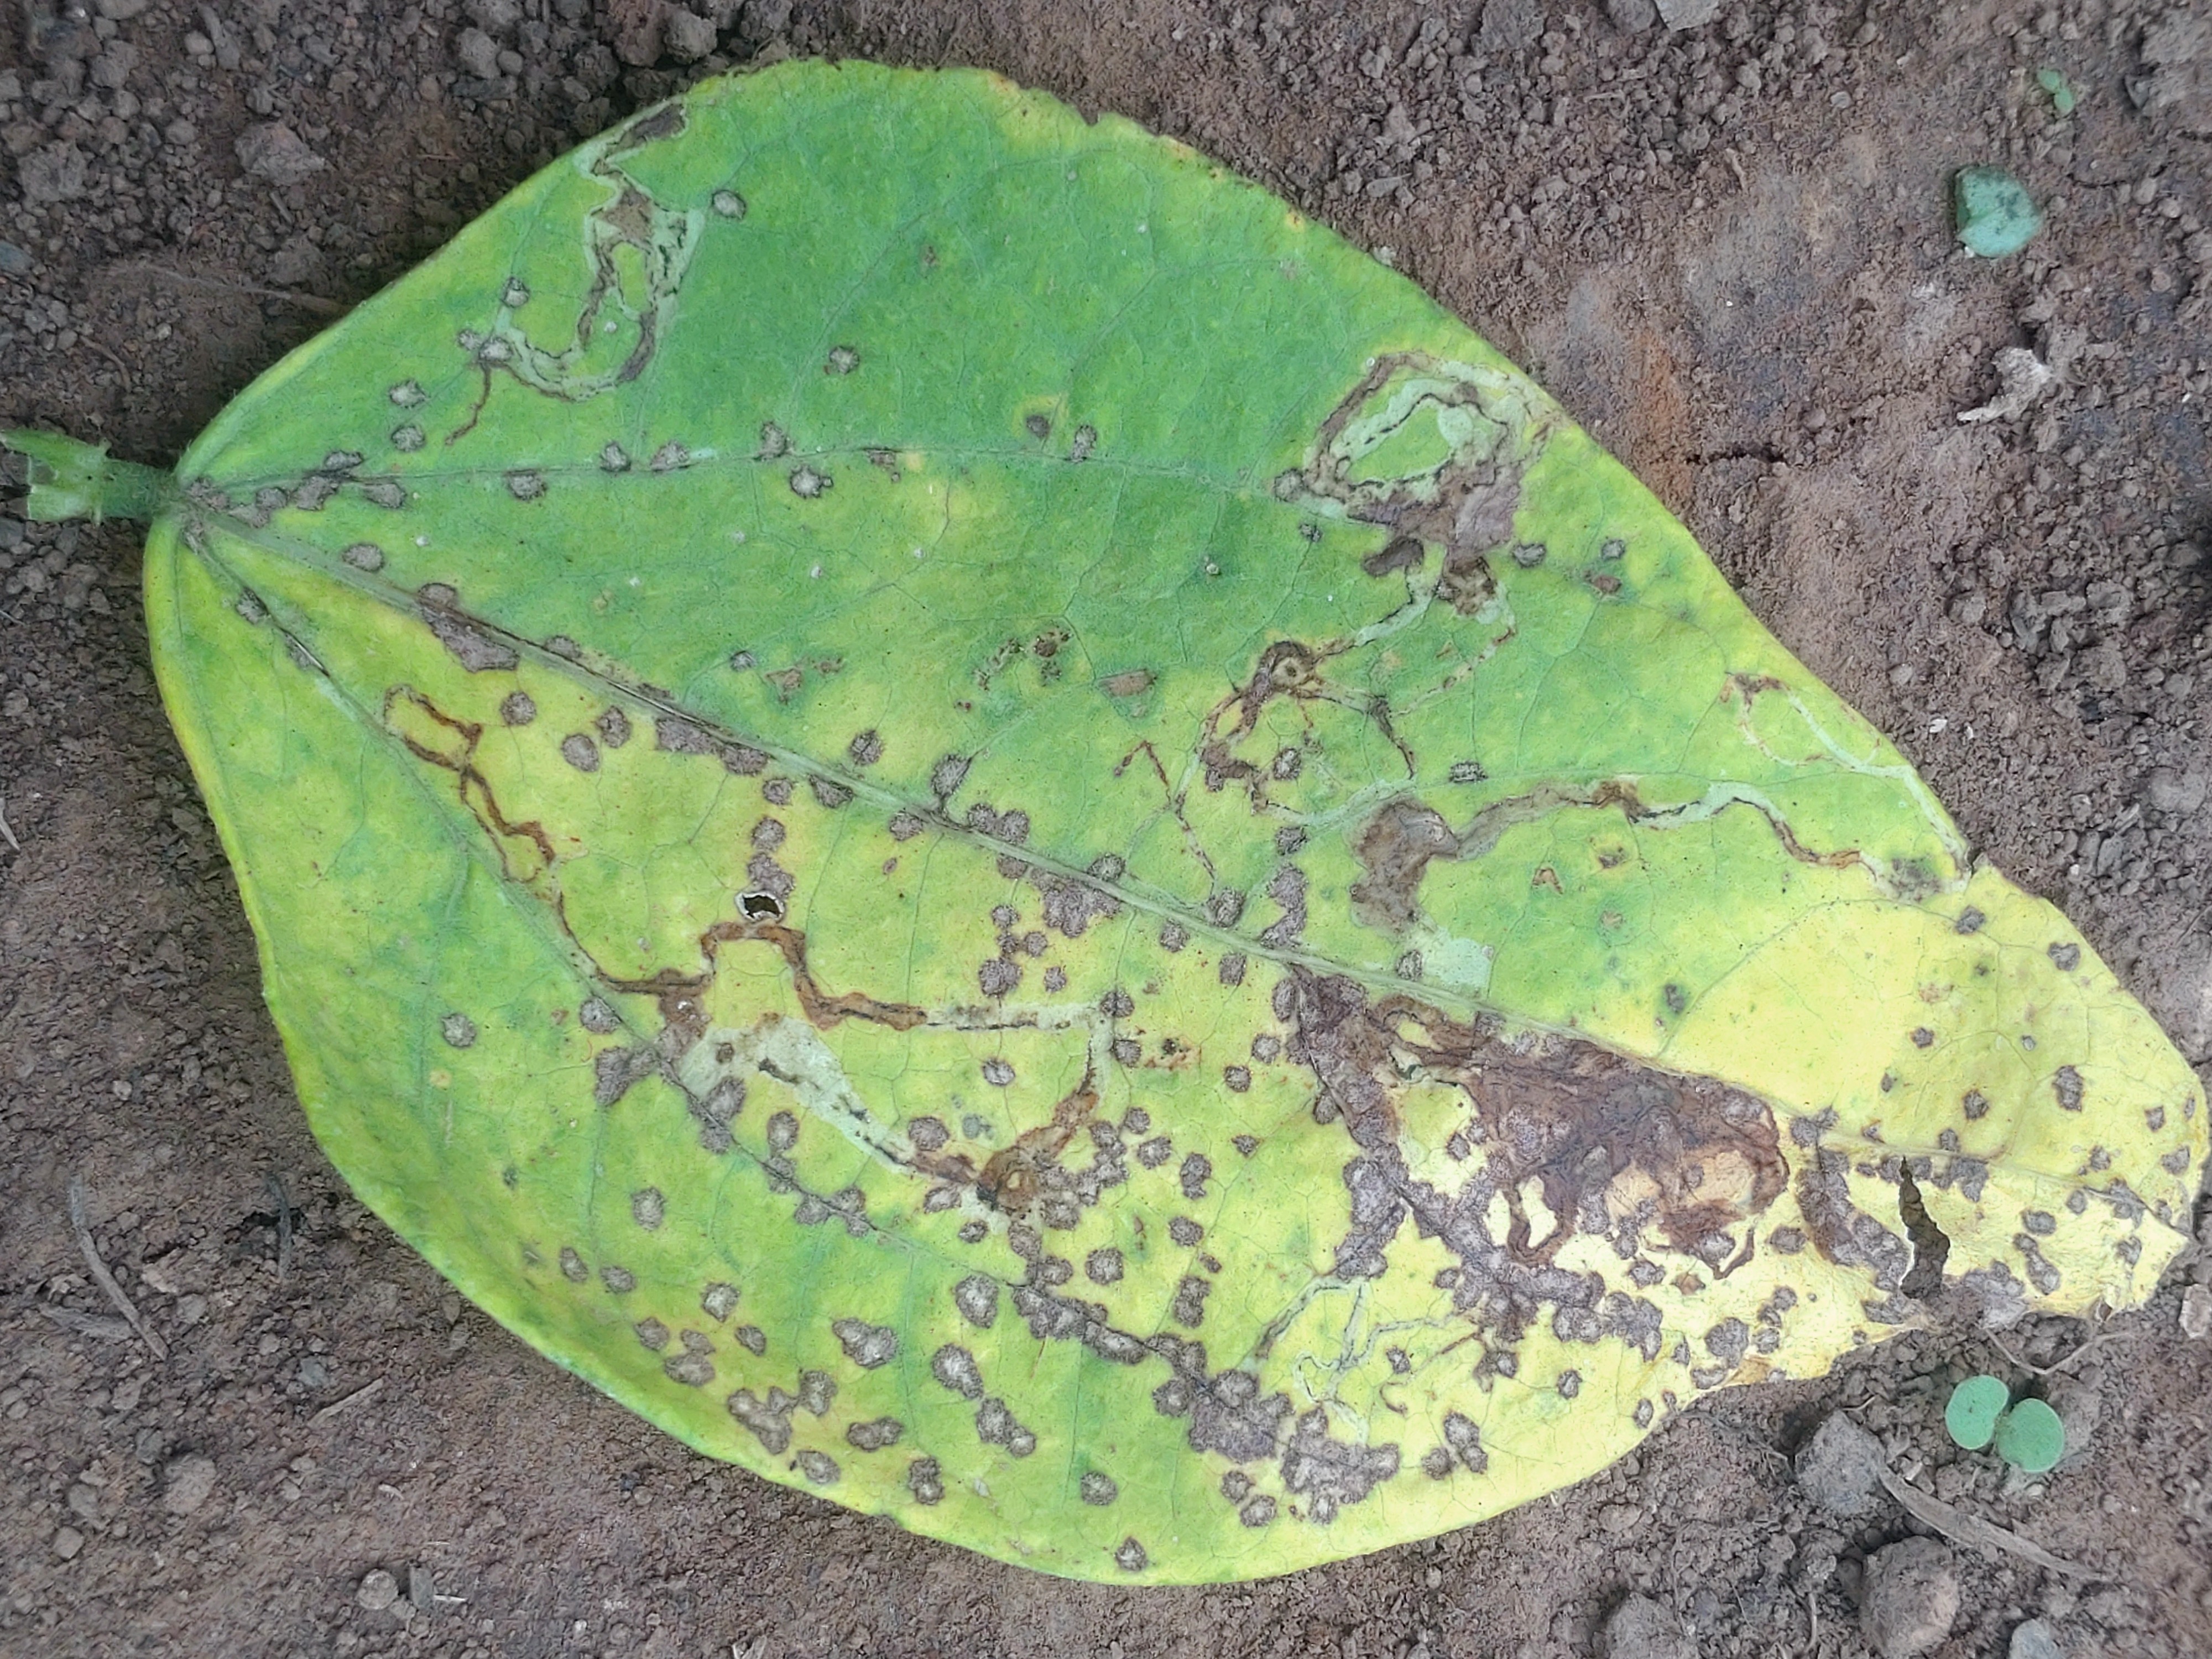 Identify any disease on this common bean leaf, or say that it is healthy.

anthracnose
